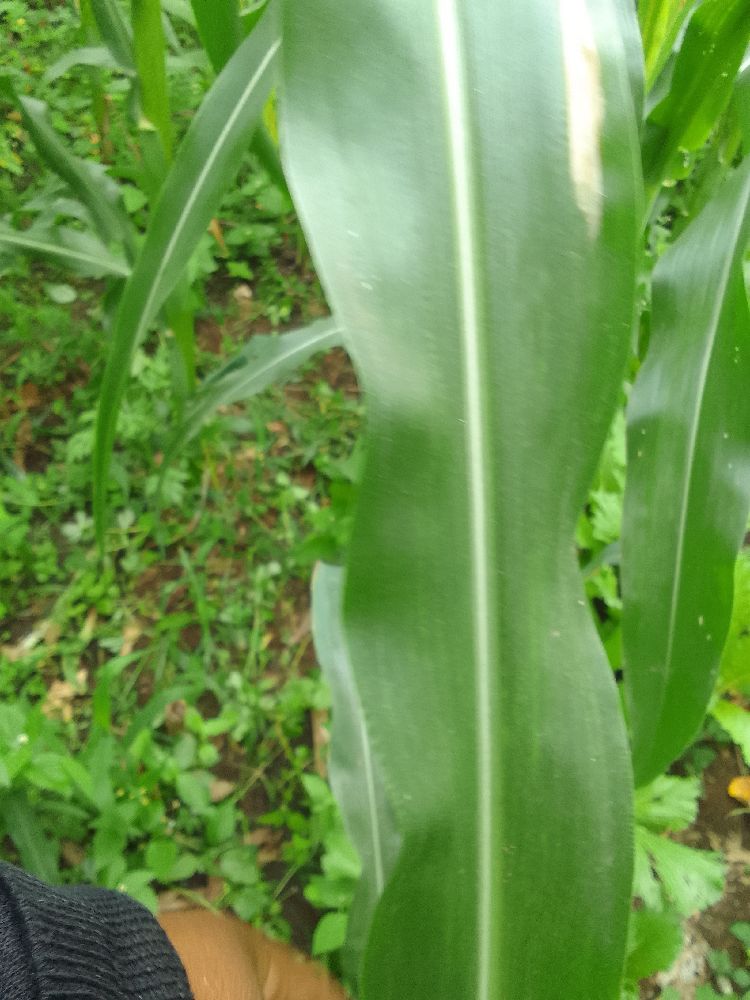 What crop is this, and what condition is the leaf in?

maize, healthy
